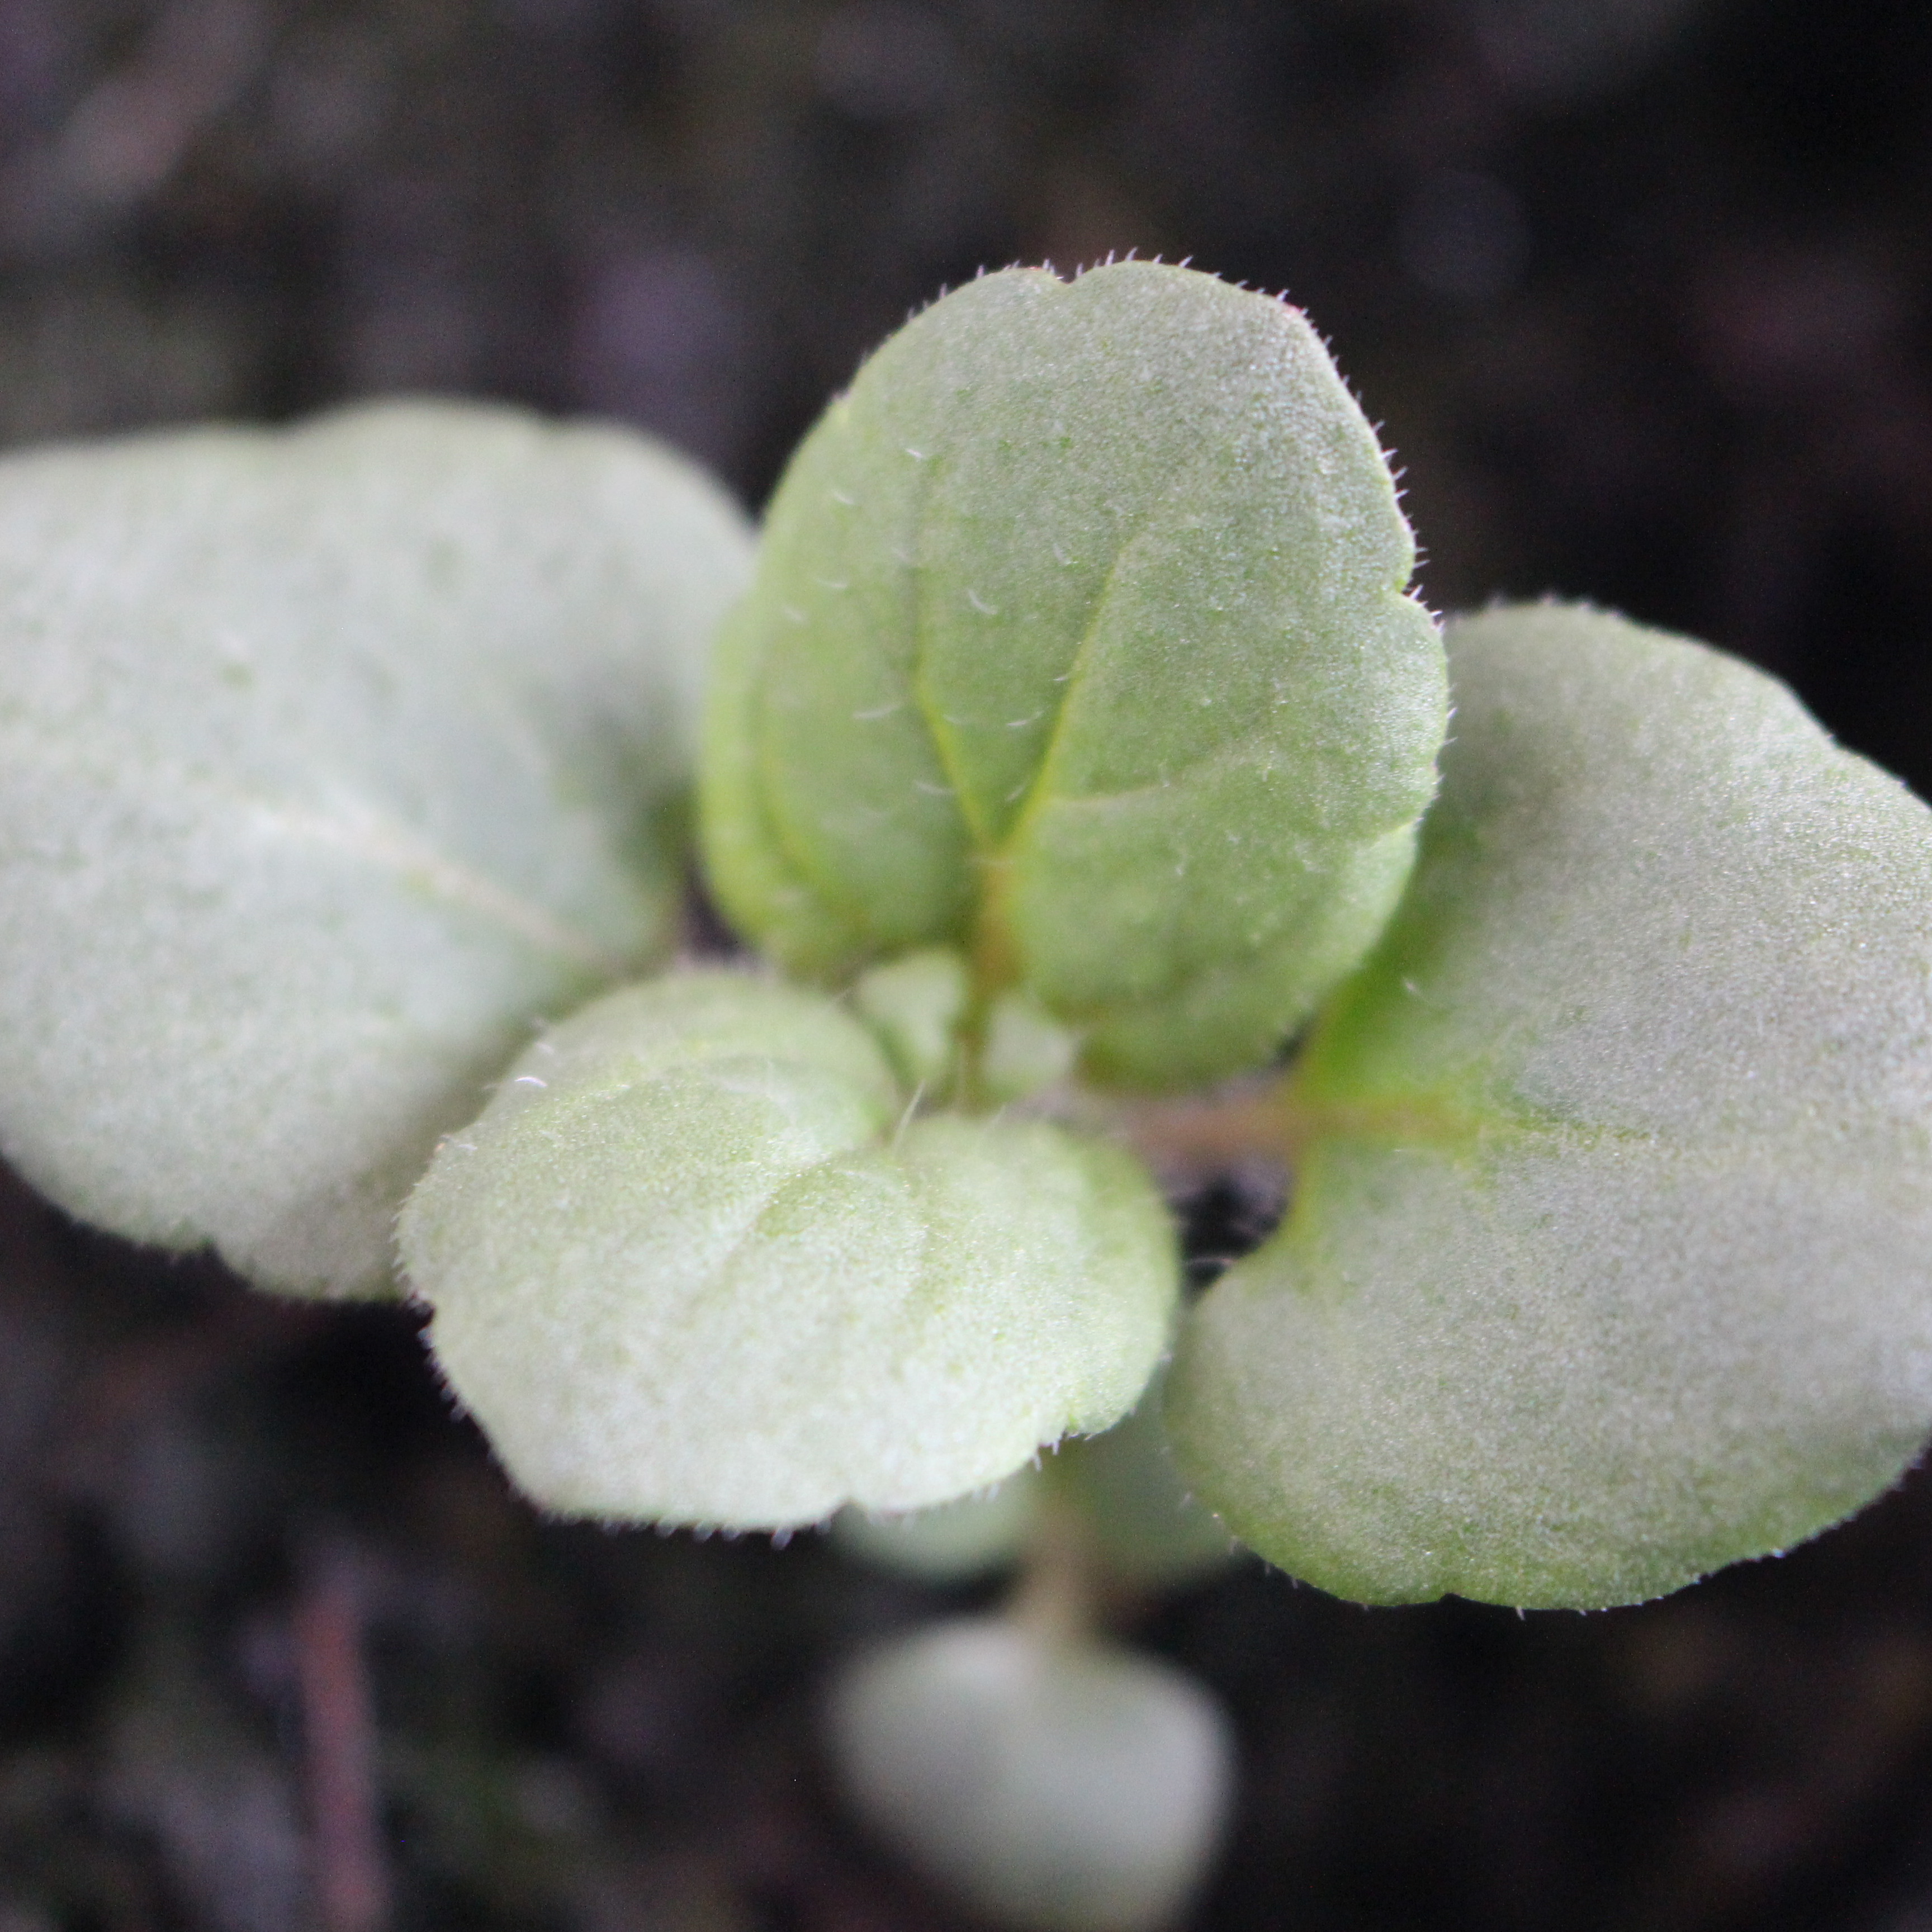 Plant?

Veronica persica
